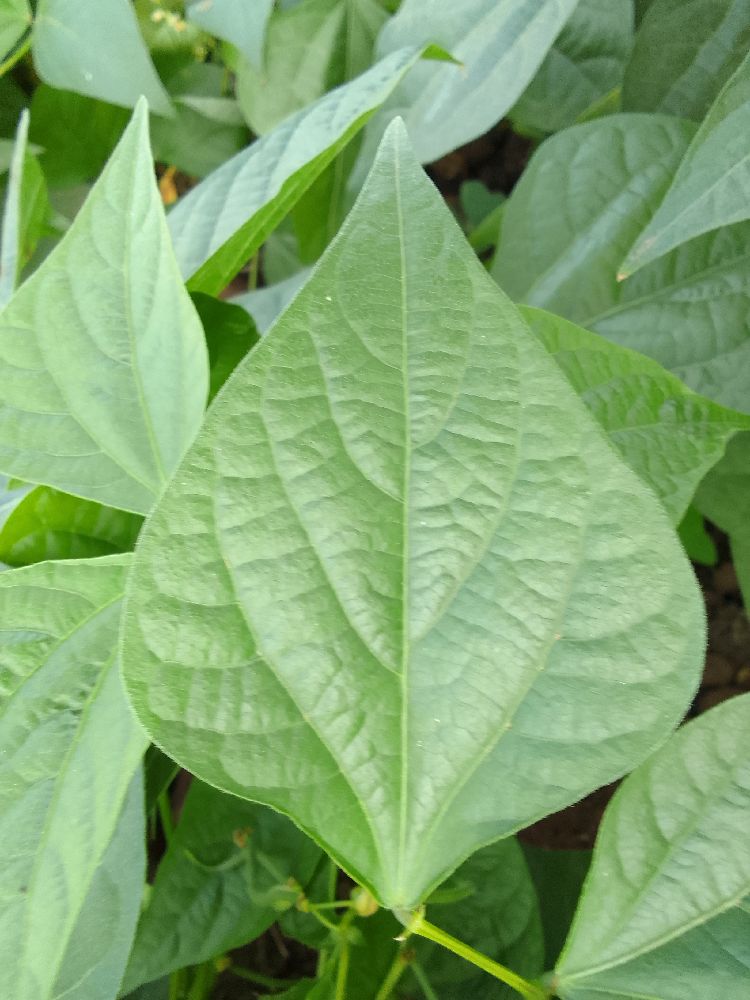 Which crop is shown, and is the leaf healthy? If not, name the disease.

common bean, healthy
